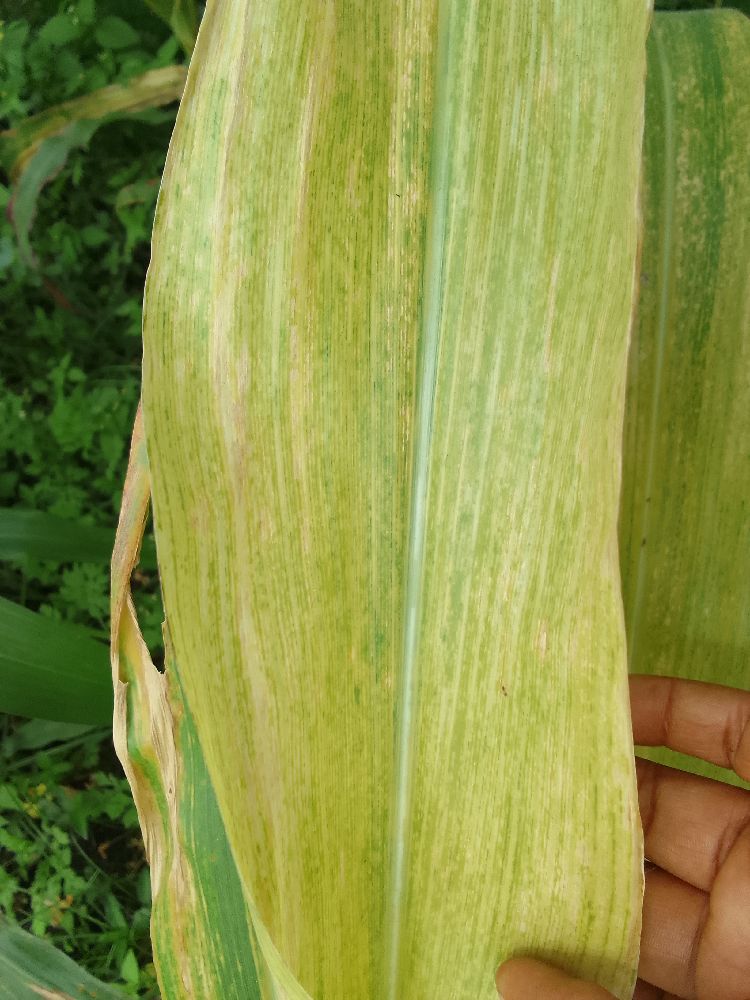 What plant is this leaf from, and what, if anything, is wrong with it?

maize, maize lethal necrosis
